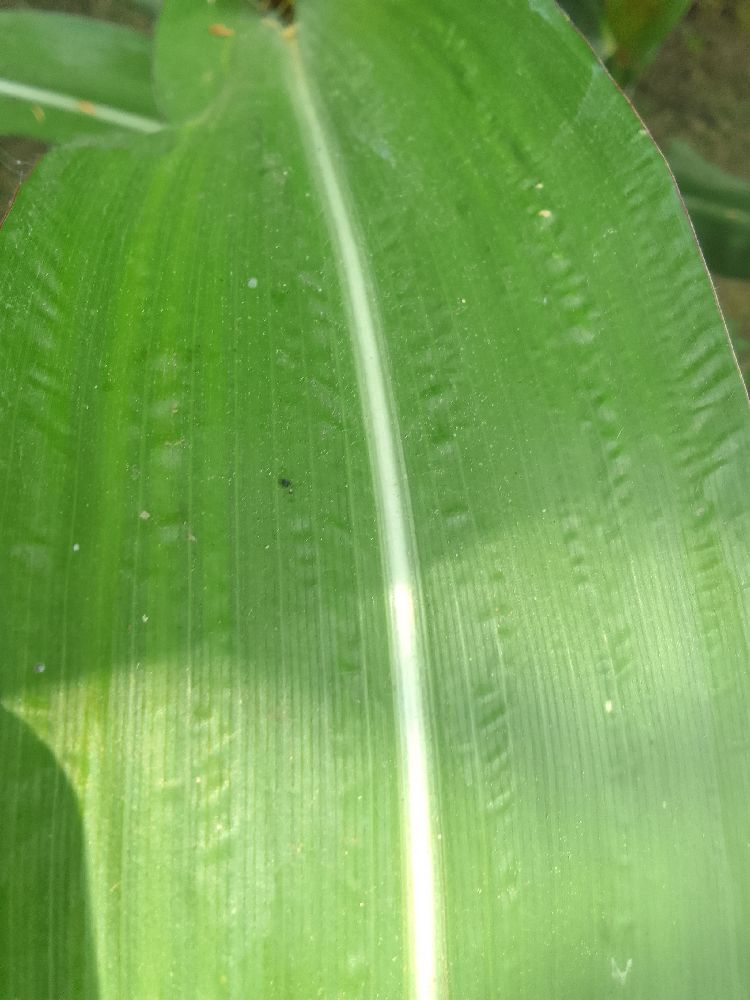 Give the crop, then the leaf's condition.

maize, healthy
